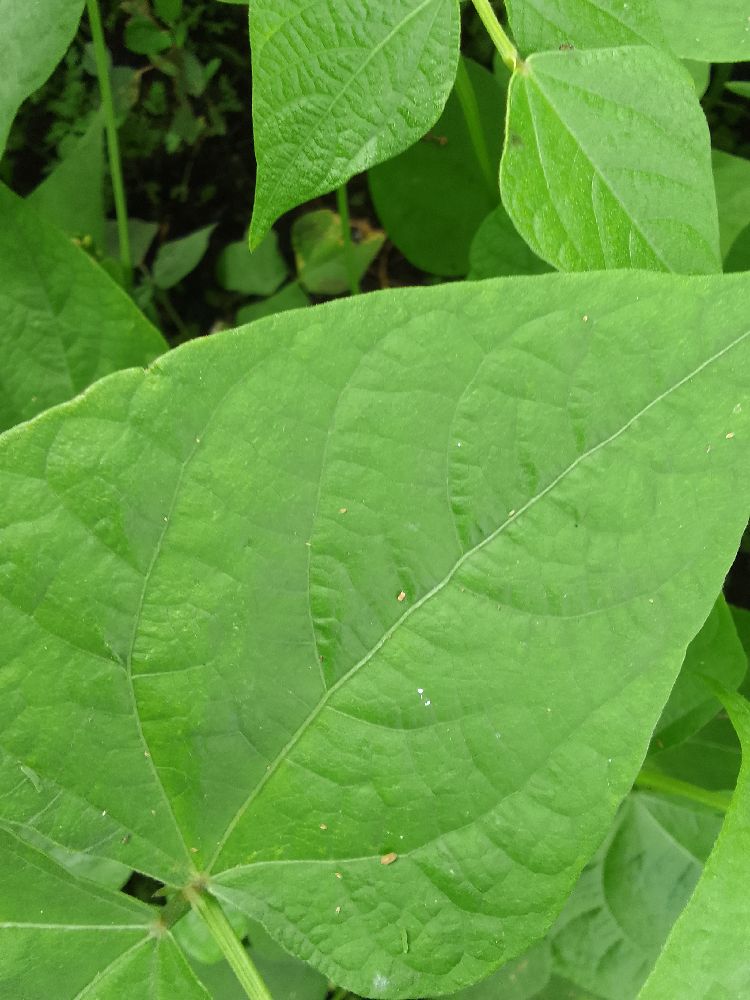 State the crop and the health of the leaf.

common bean, healthy
